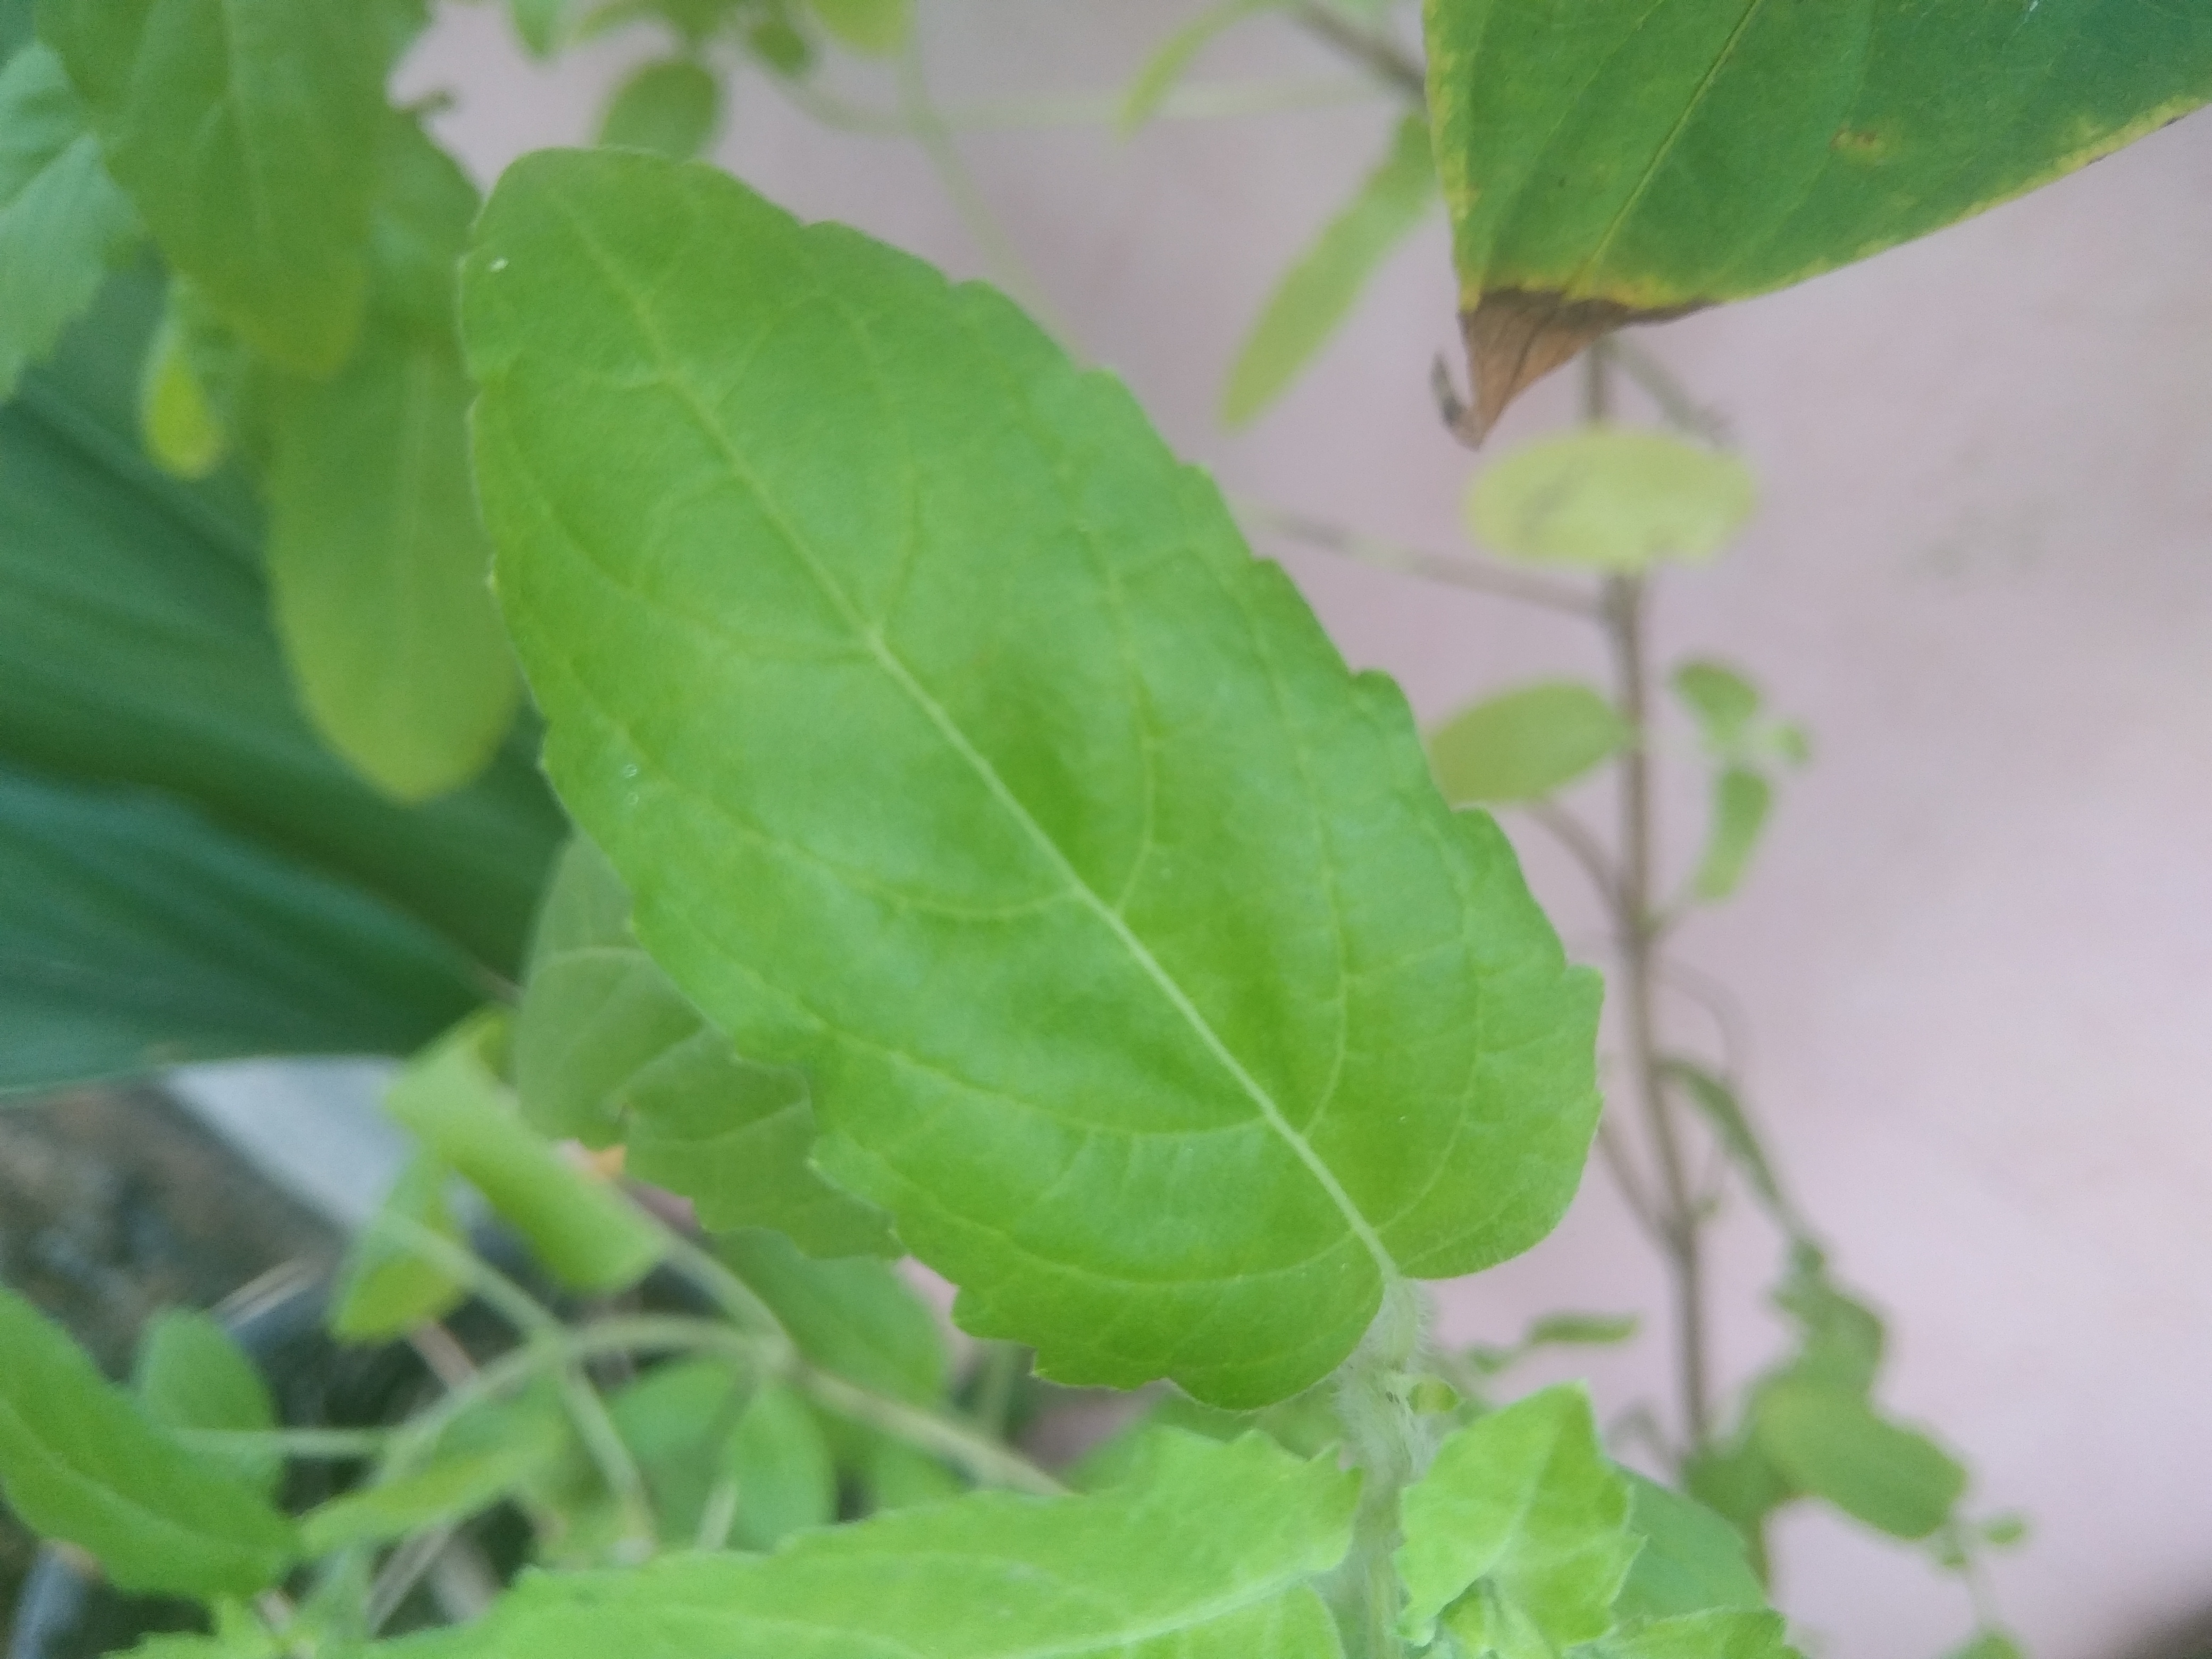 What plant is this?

tulshi
